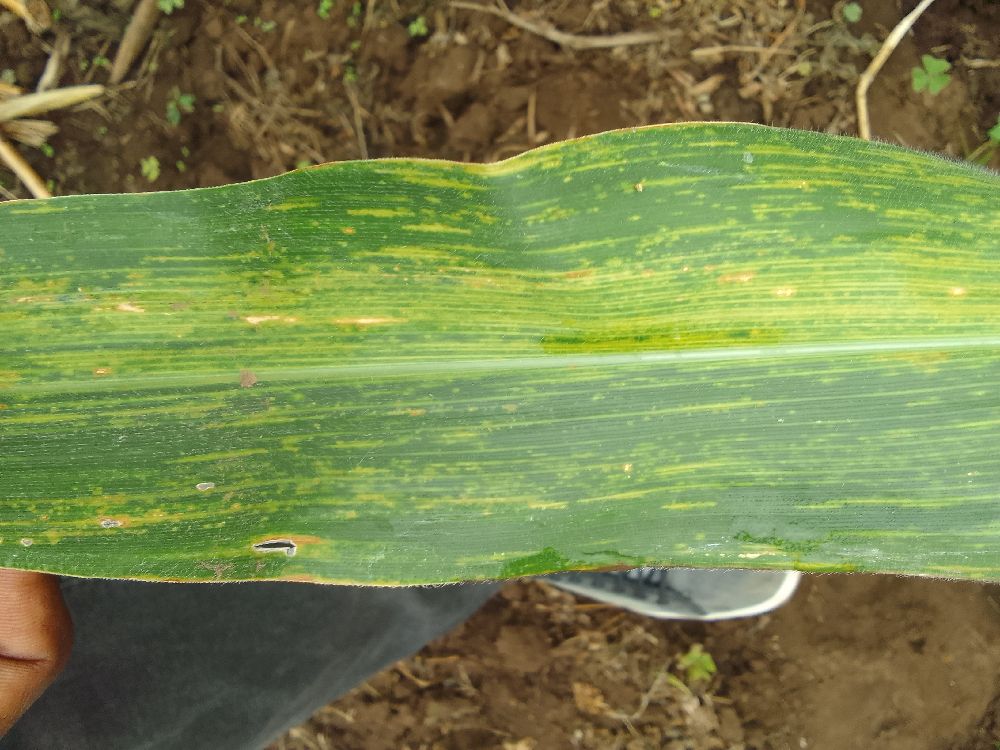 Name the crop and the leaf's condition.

maize, maize lethal necrosis
